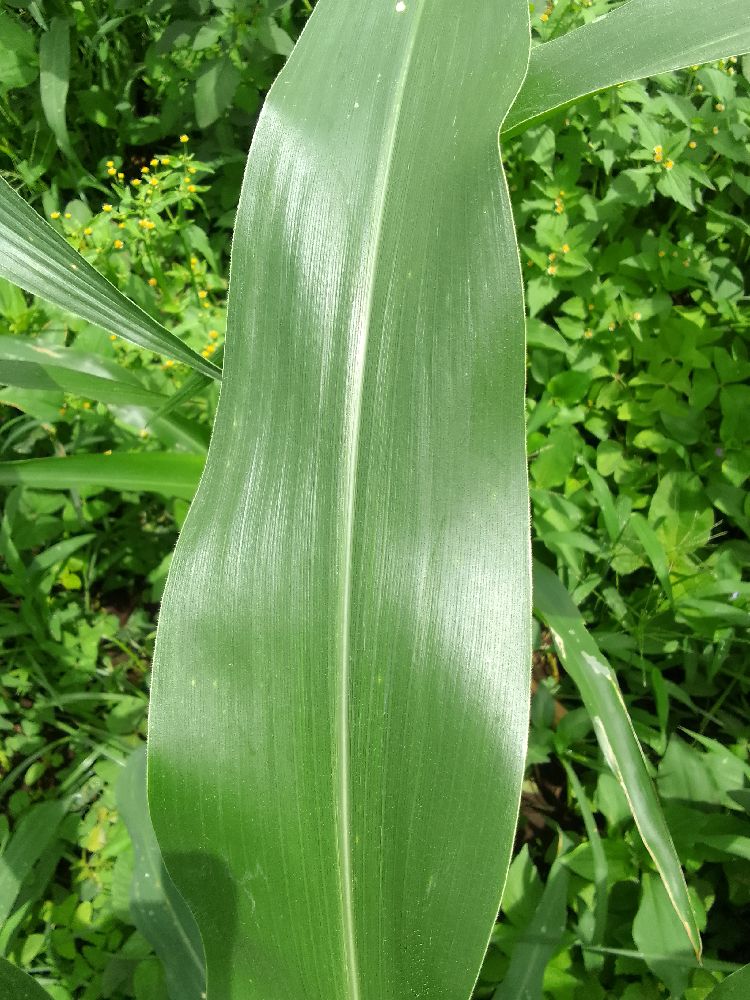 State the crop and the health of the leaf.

maize, healthy
